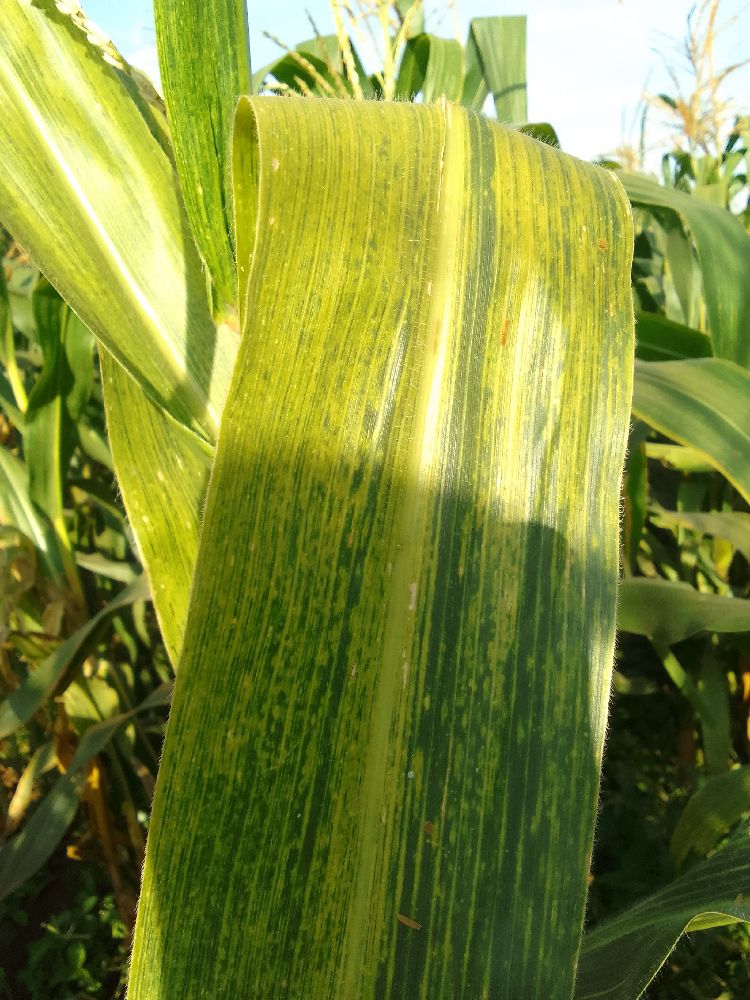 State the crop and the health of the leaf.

maize, maize lethal necrosis
